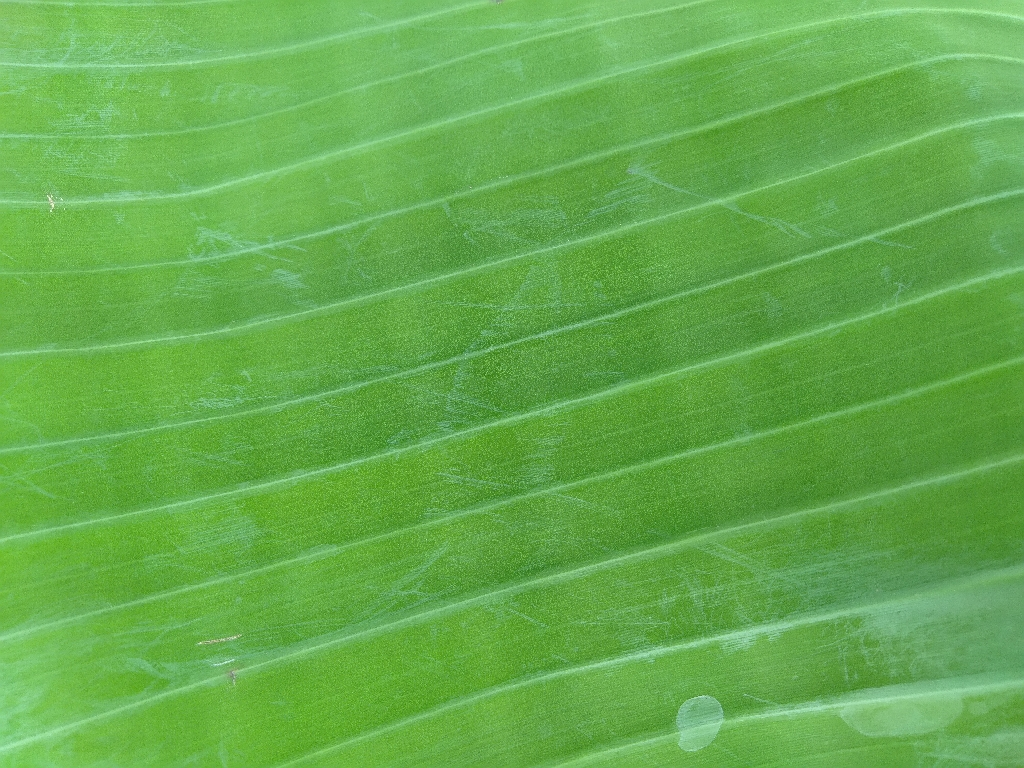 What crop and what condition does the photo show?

banana, healthy
